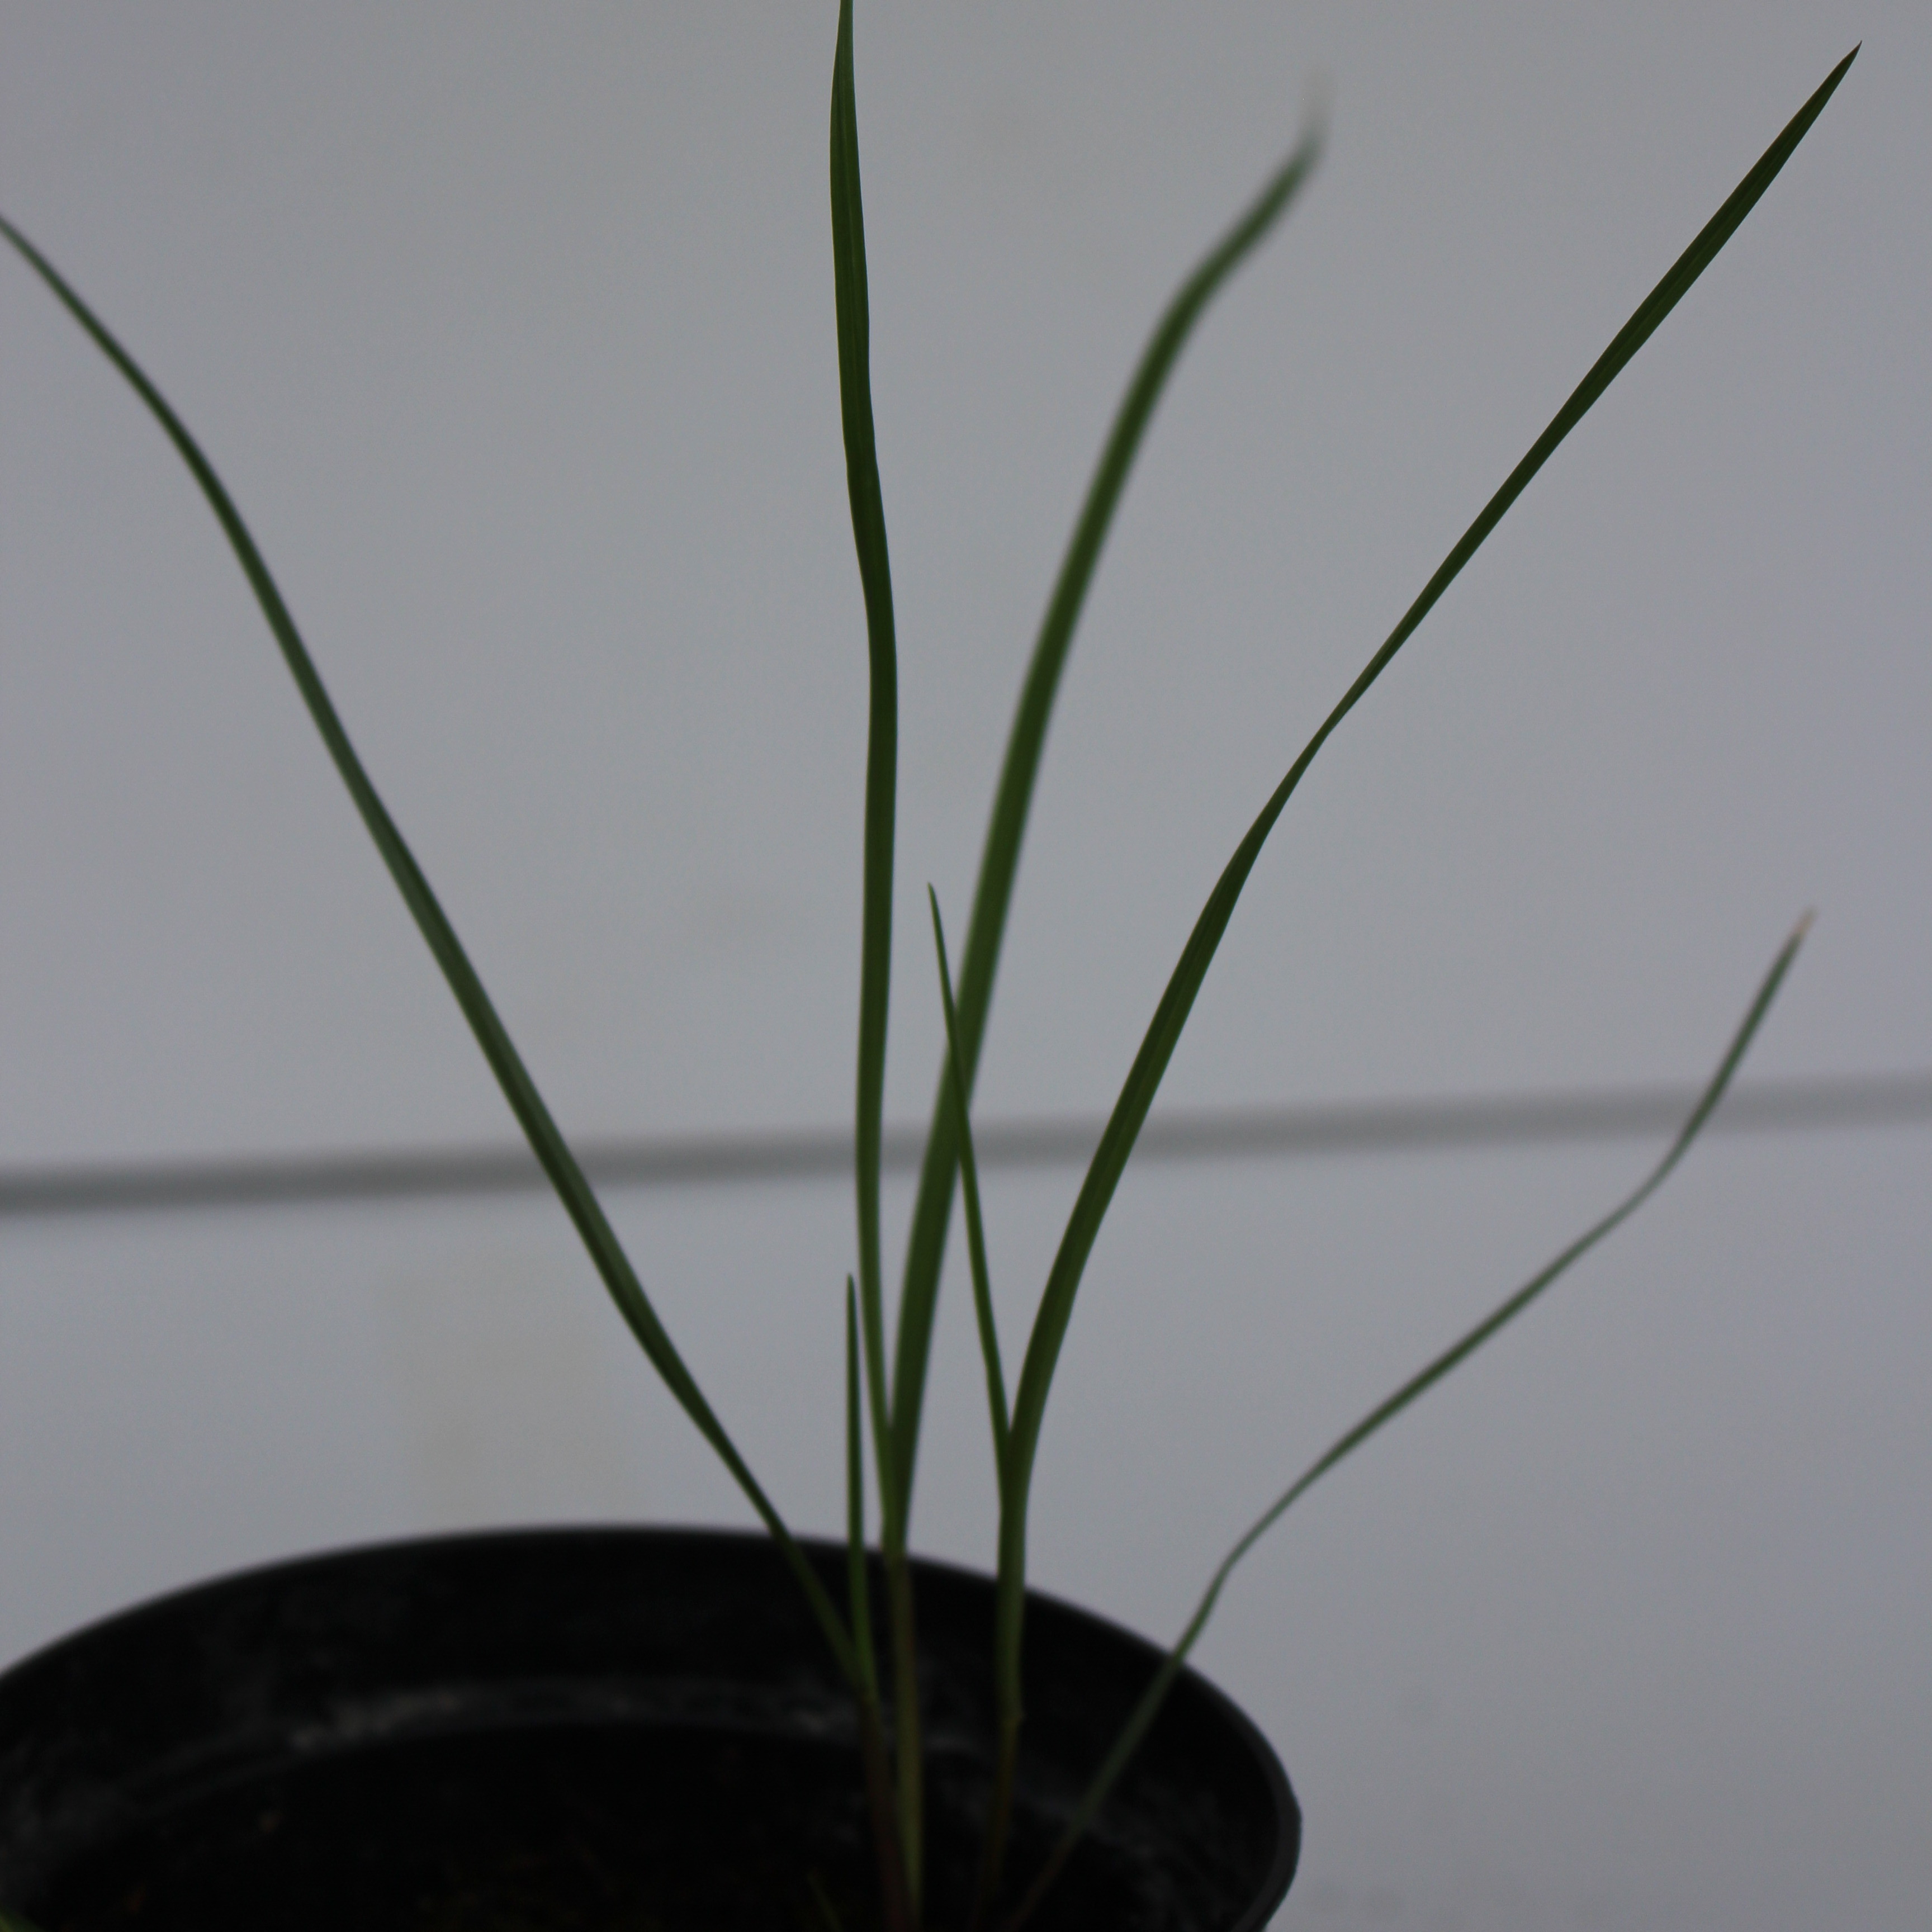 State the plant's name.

Lolium multiflorum
